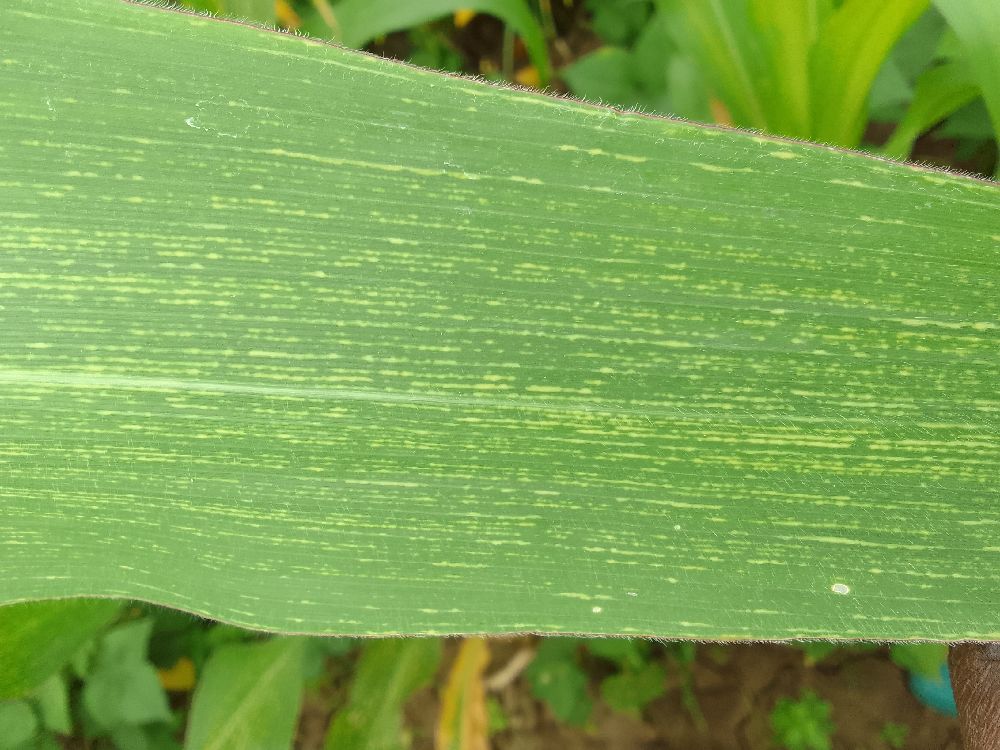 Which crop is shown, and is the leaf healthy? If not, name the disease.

maize, maize streak virus
